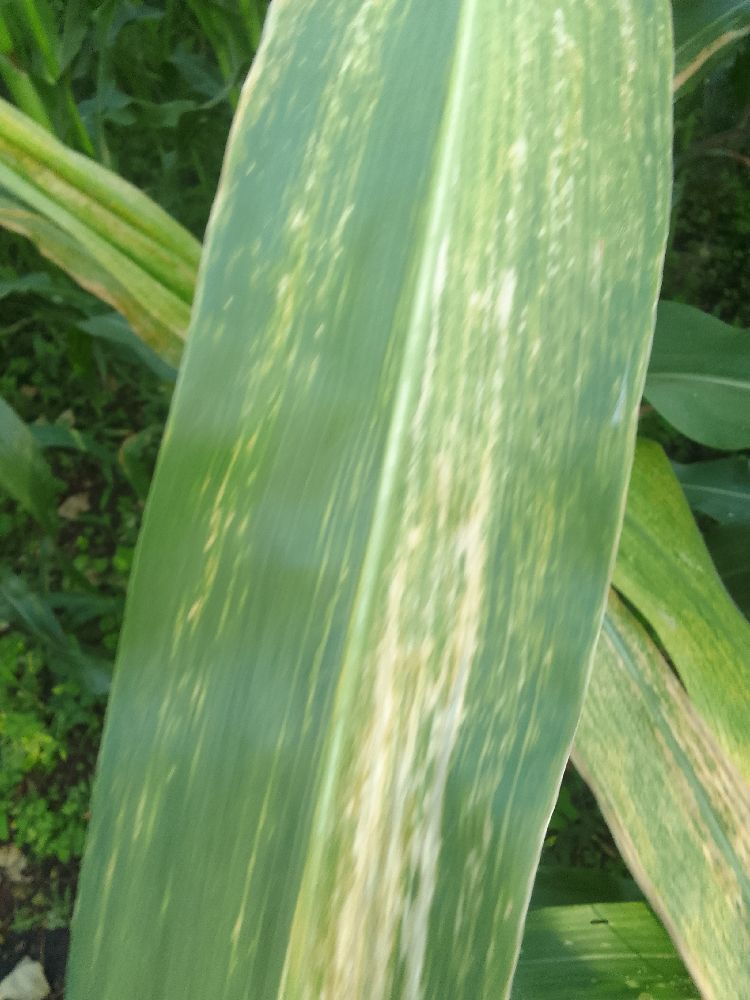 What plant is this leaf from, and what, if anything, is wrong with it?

maize, maize lethal necrosis
